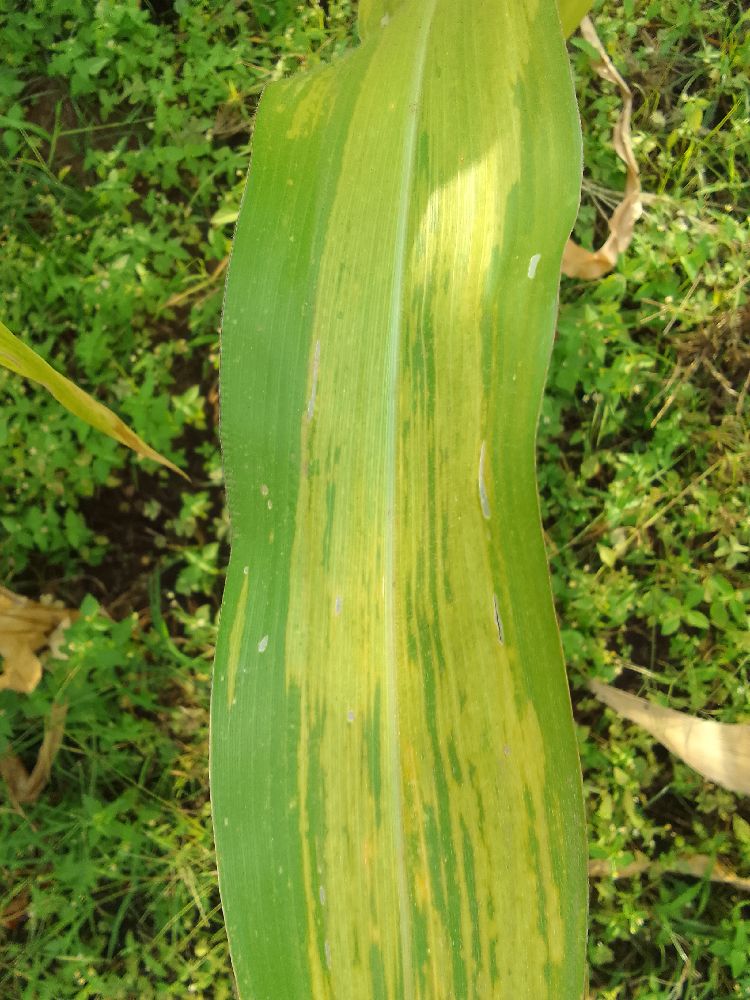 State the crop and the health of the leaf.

maize, maize lethal necrosis
